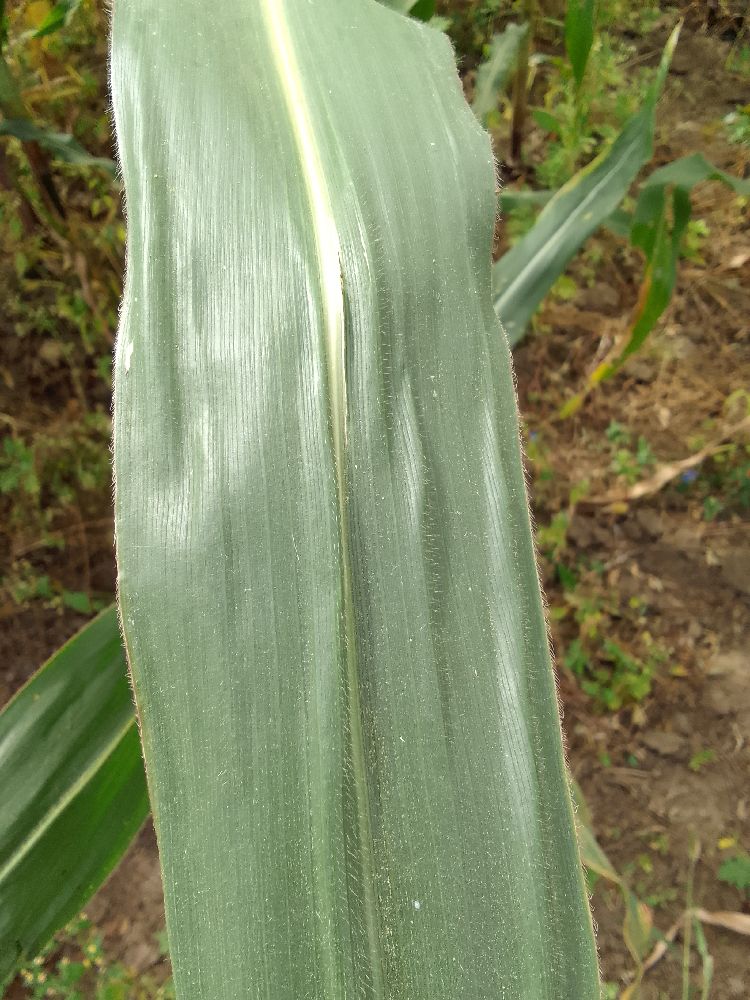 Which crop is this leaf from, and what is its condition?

maize, healthy
